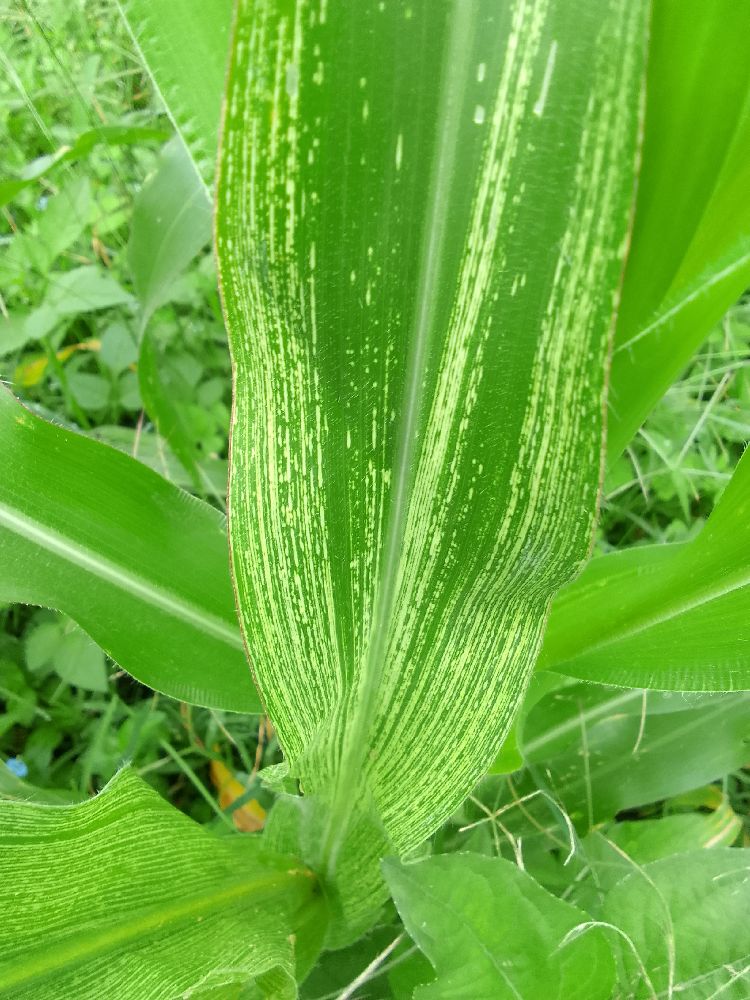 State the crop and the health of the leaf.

maize, maize streak virus
